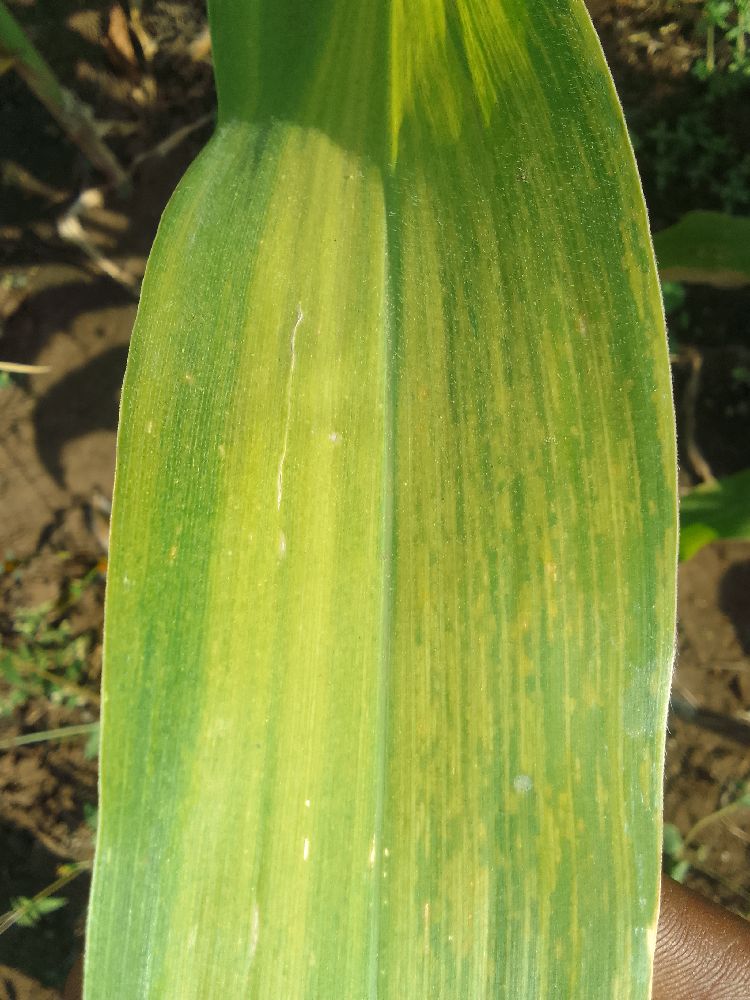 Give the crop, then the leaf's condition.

maize, maize lethal necrosis
